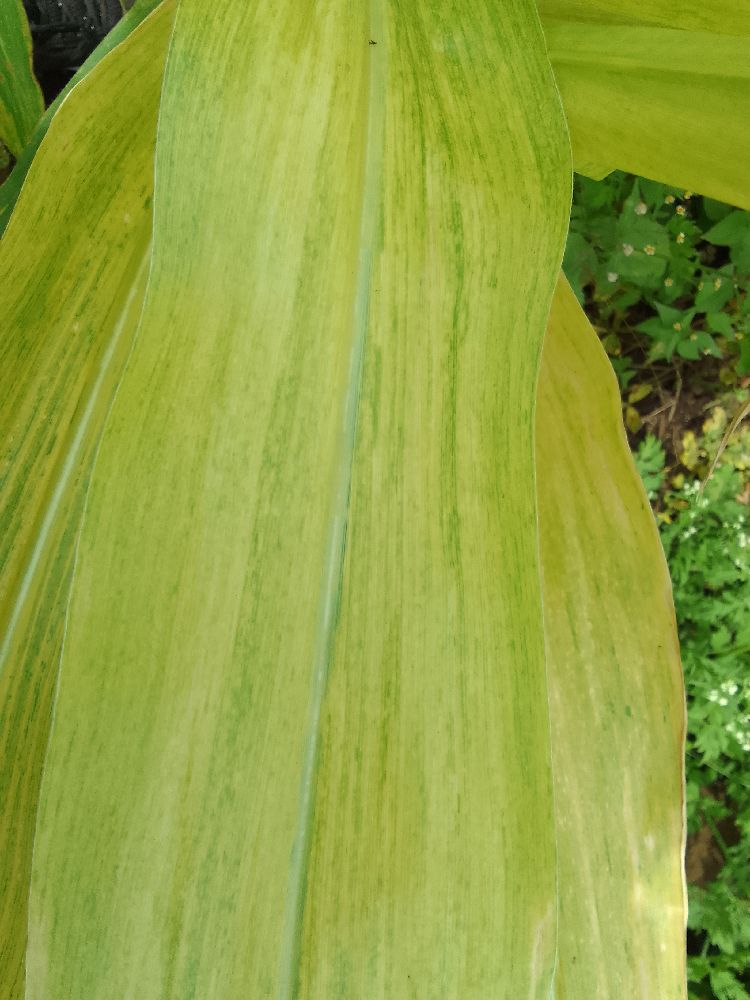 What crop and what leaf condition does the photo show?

maize, maize lethal necrosis
